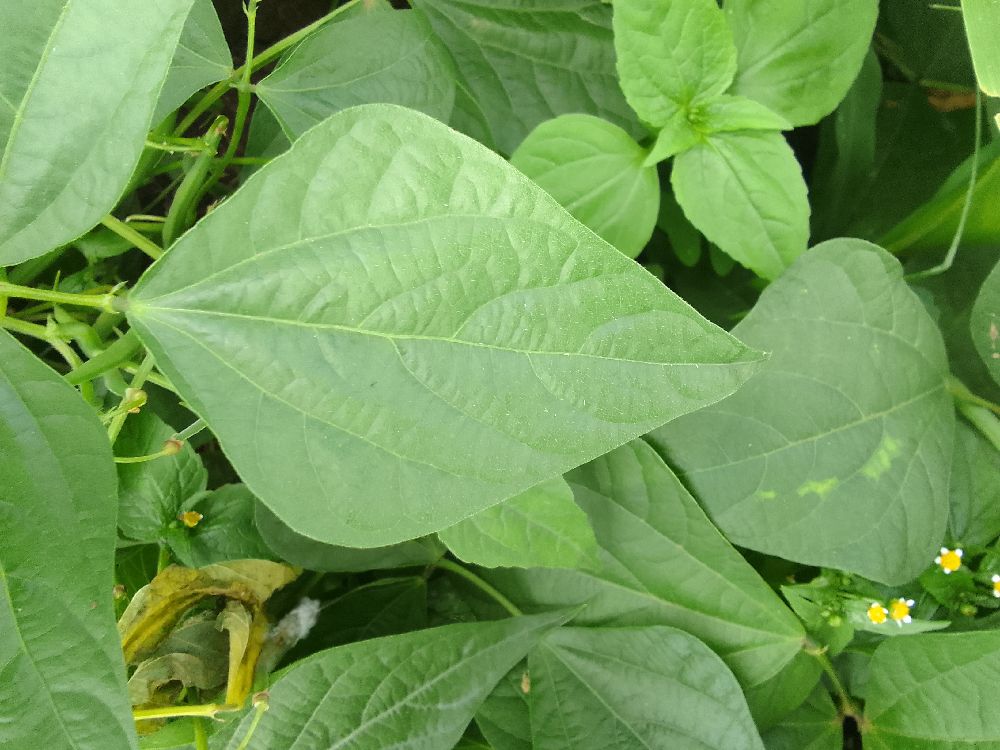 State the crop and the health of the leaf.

common bean, healthy
